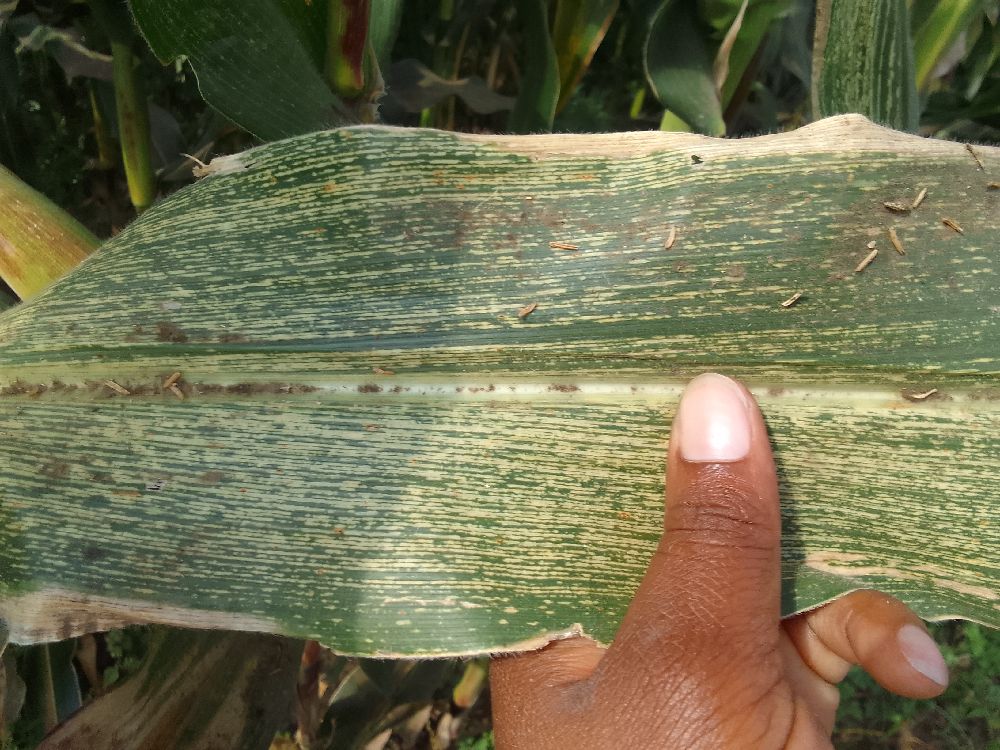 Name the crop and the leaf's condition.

maize, maize streak virus
